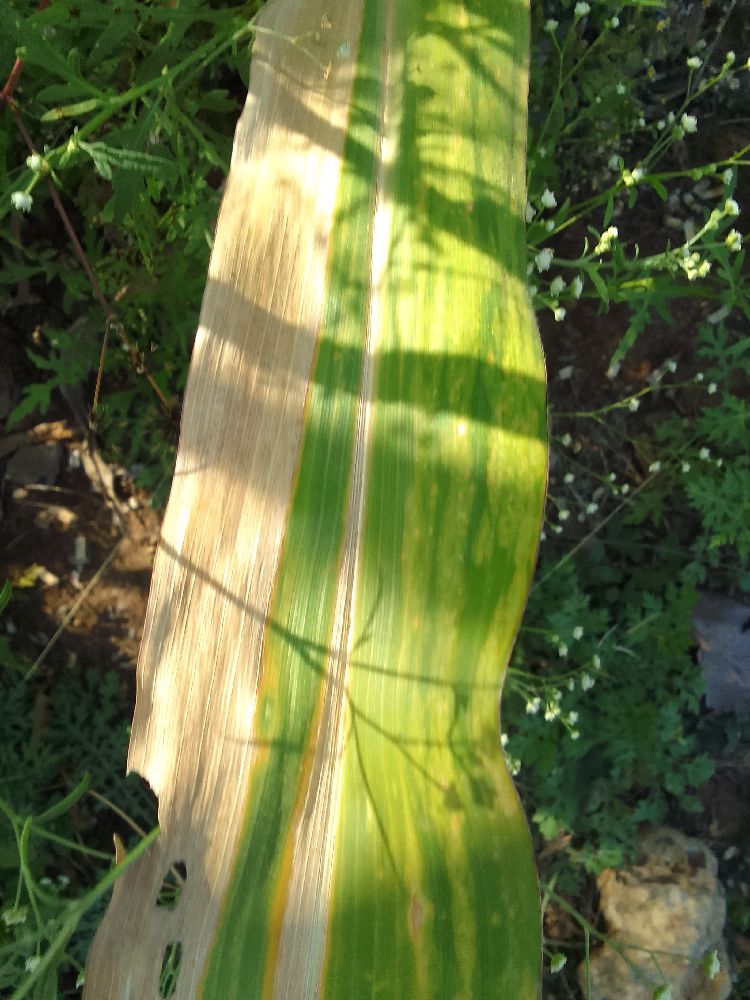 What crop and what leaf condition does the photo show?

maize, maize lethal necrosis
